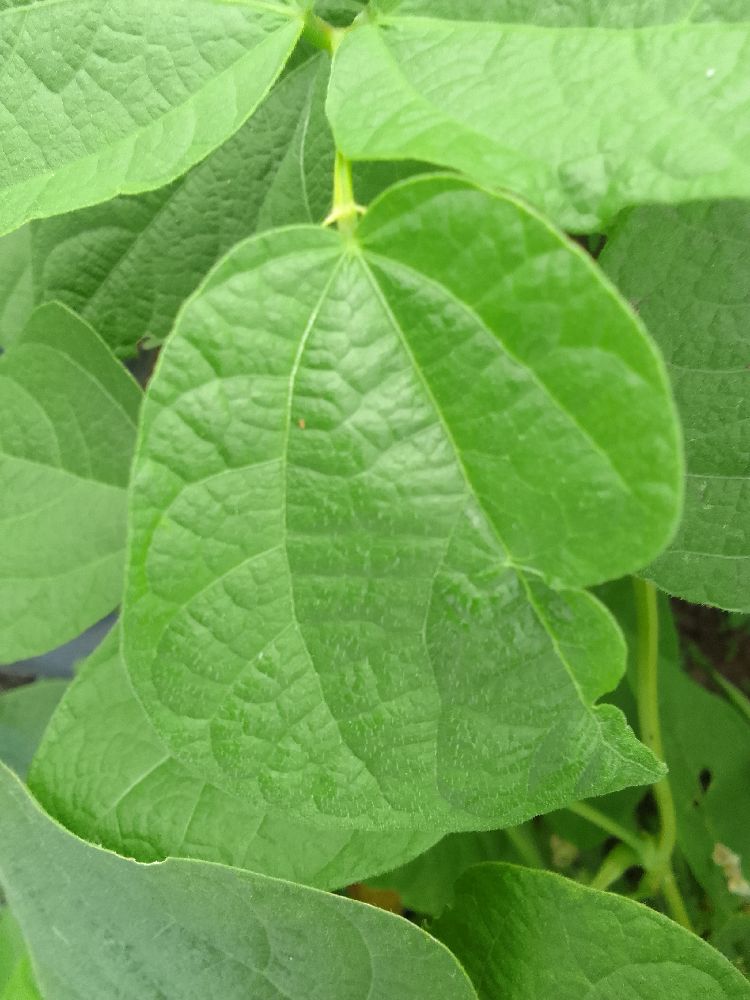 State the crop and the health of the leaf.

common bean, healthy
